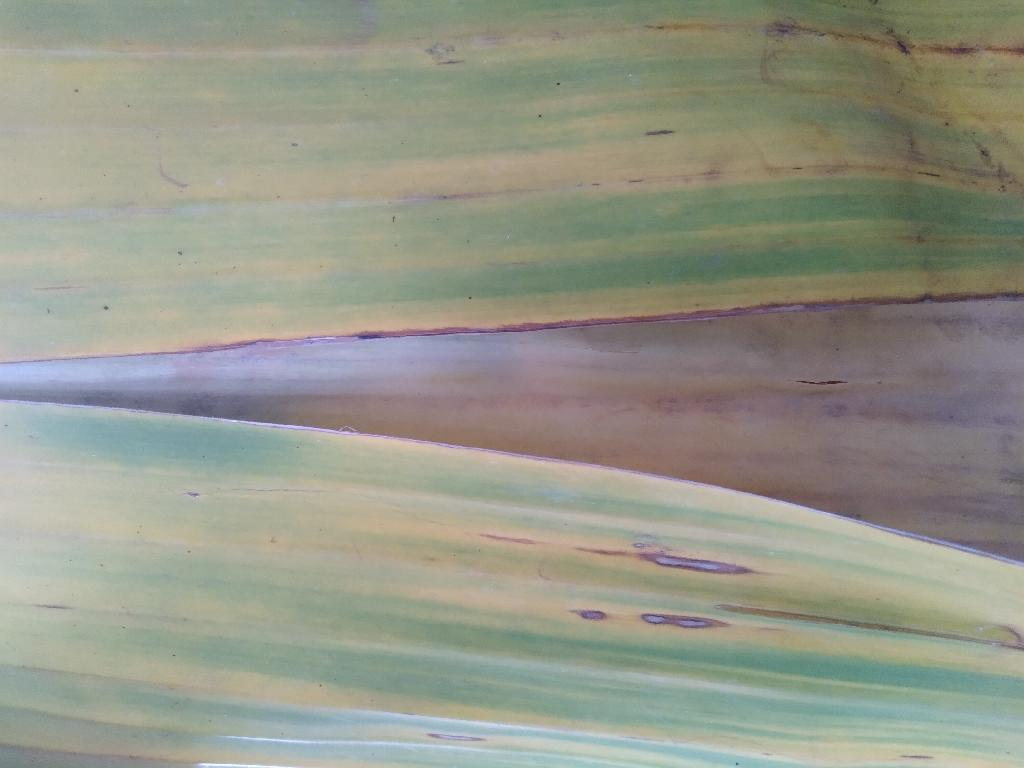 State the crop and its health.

banana, fusarium wilt race 1
